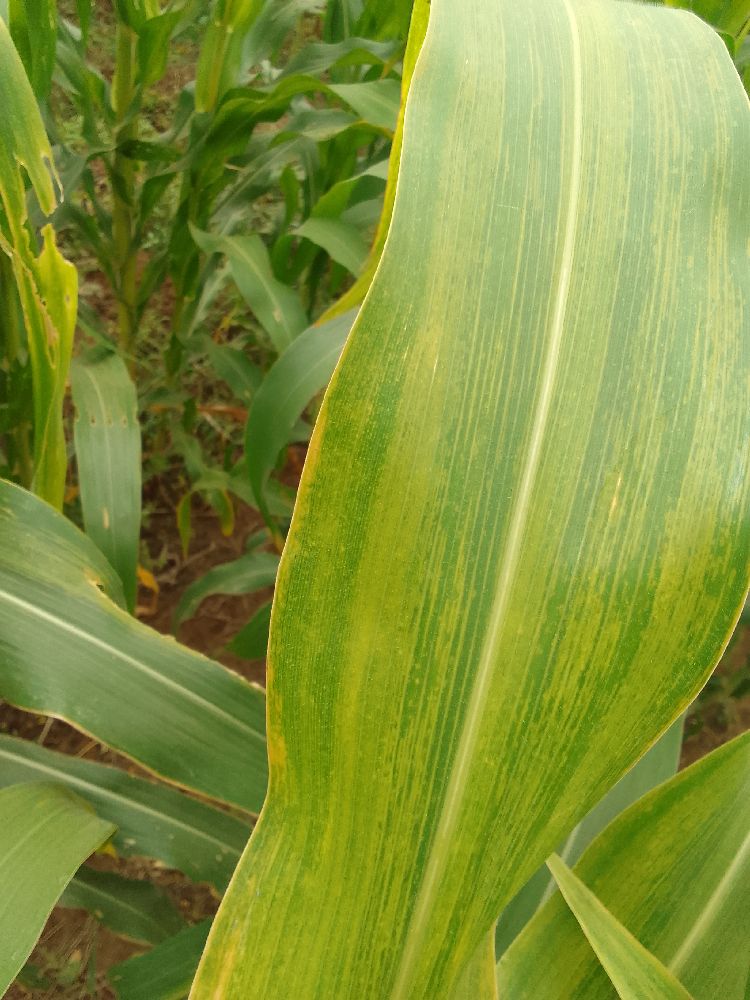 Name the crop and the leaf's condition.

maize, maize lethal necrosis
